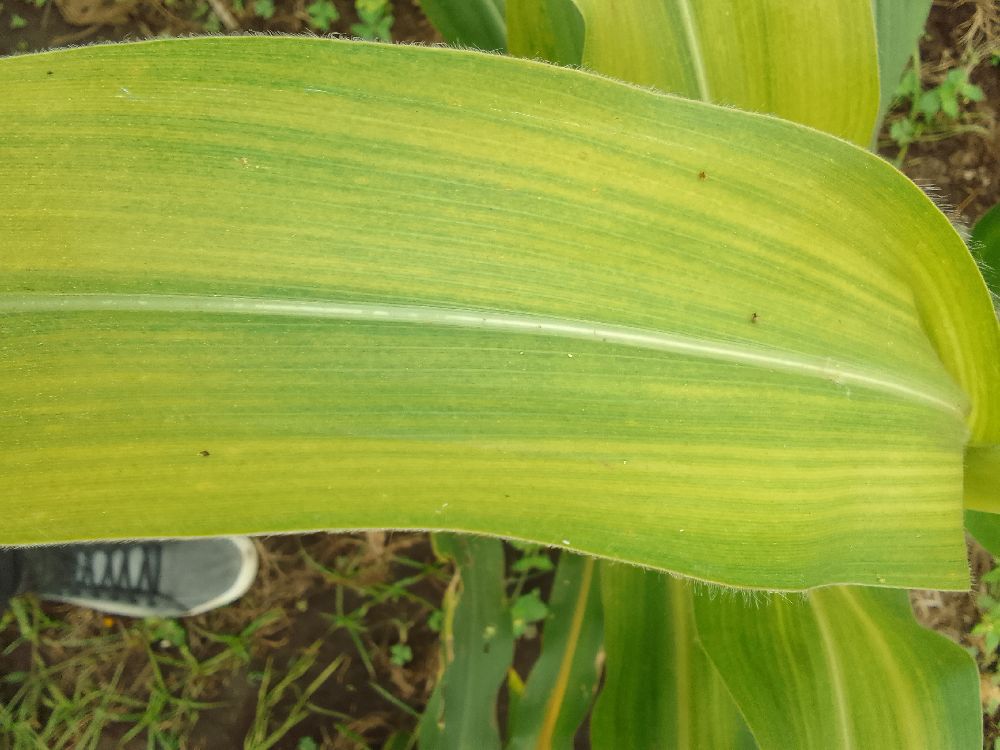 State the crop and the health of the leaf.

maize, maize lethal necrosis
